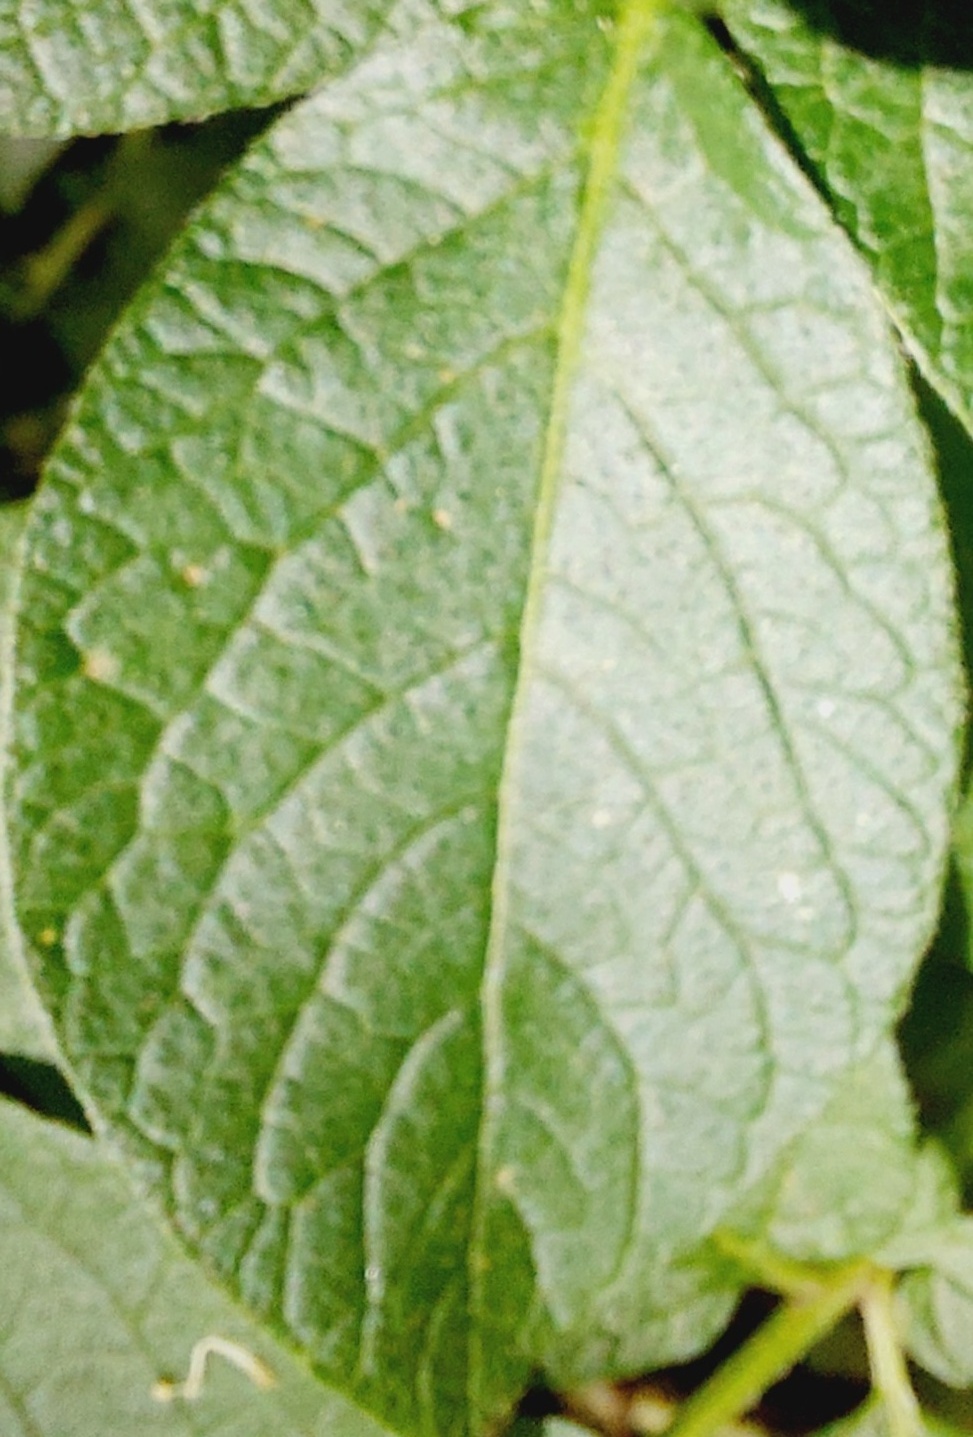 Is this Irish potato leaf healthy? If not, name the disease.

healthy
